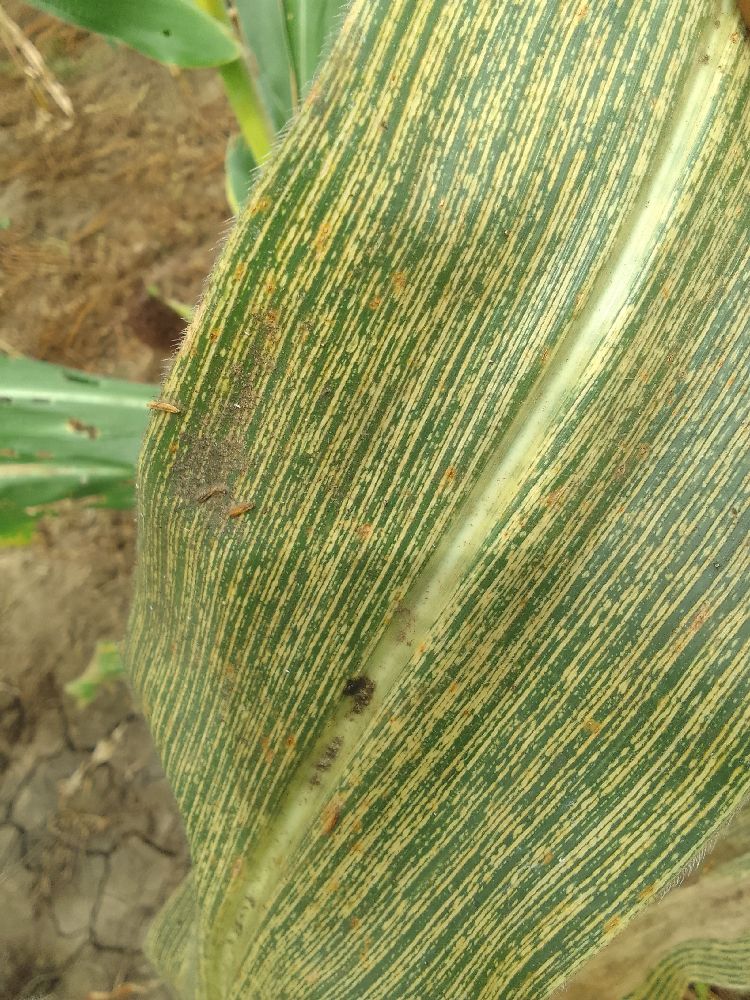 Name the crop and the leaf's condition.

maize, maize streak virus
